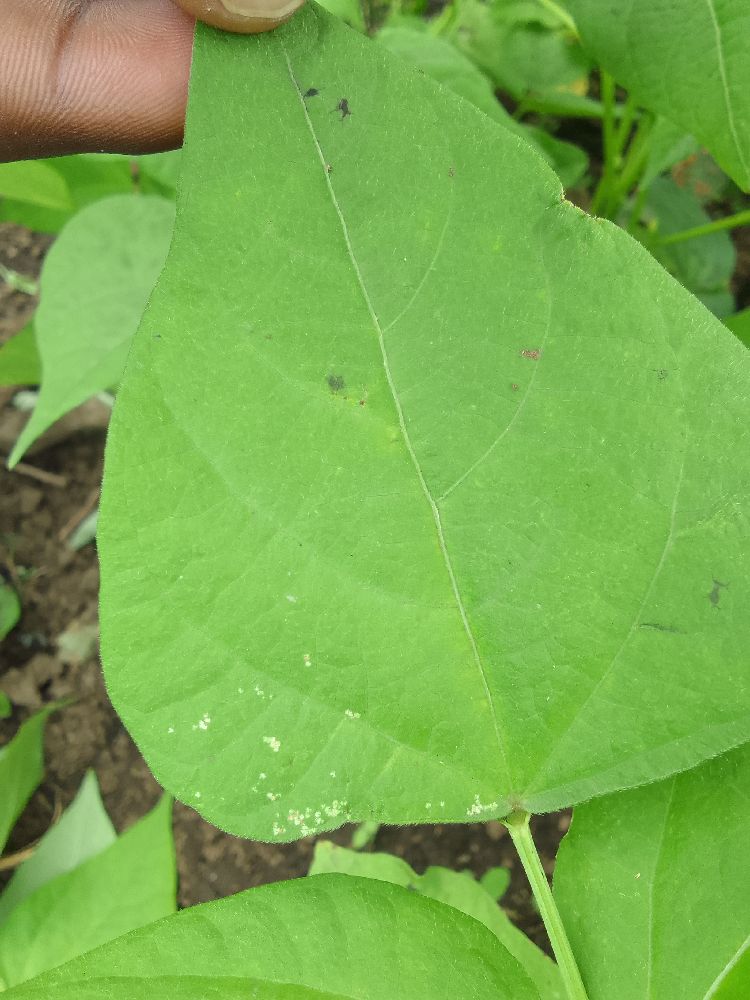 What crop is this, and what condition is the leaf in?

common bean, healthy
